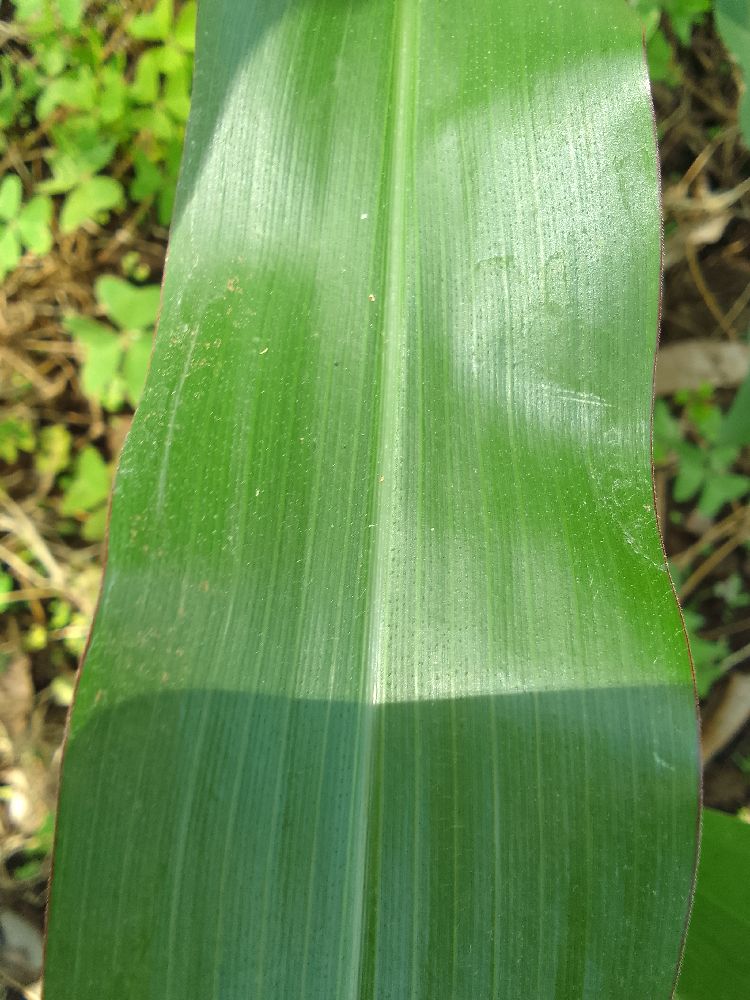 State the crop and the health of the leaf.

maize, healthy
